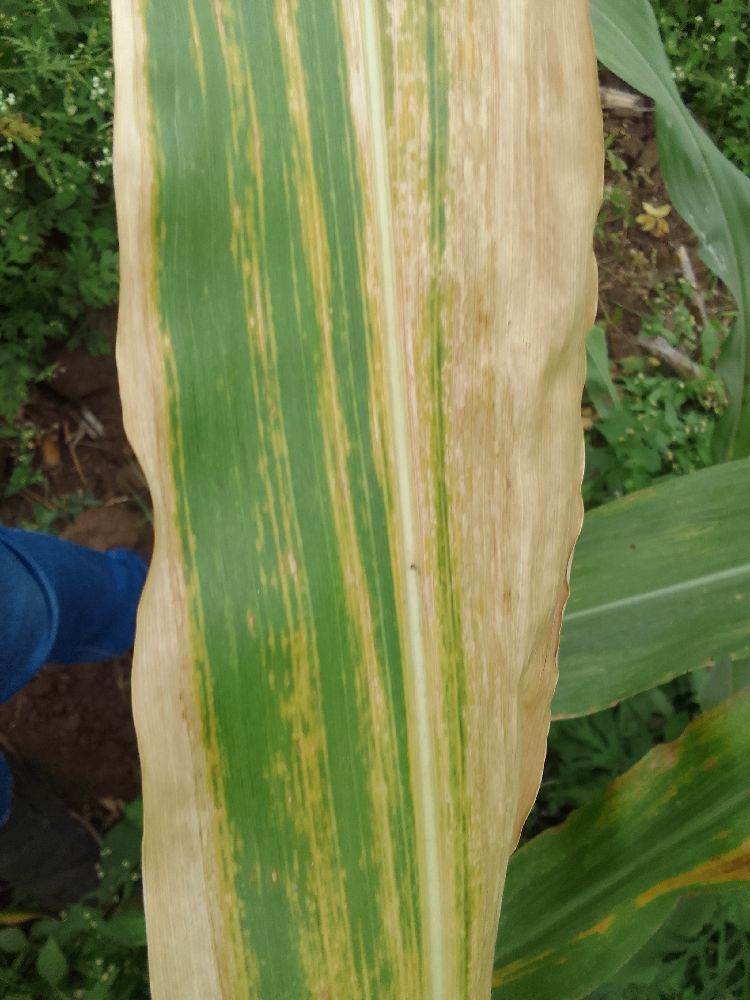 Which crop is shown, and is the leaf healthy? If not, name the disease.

maize, maize lethal necrosis
